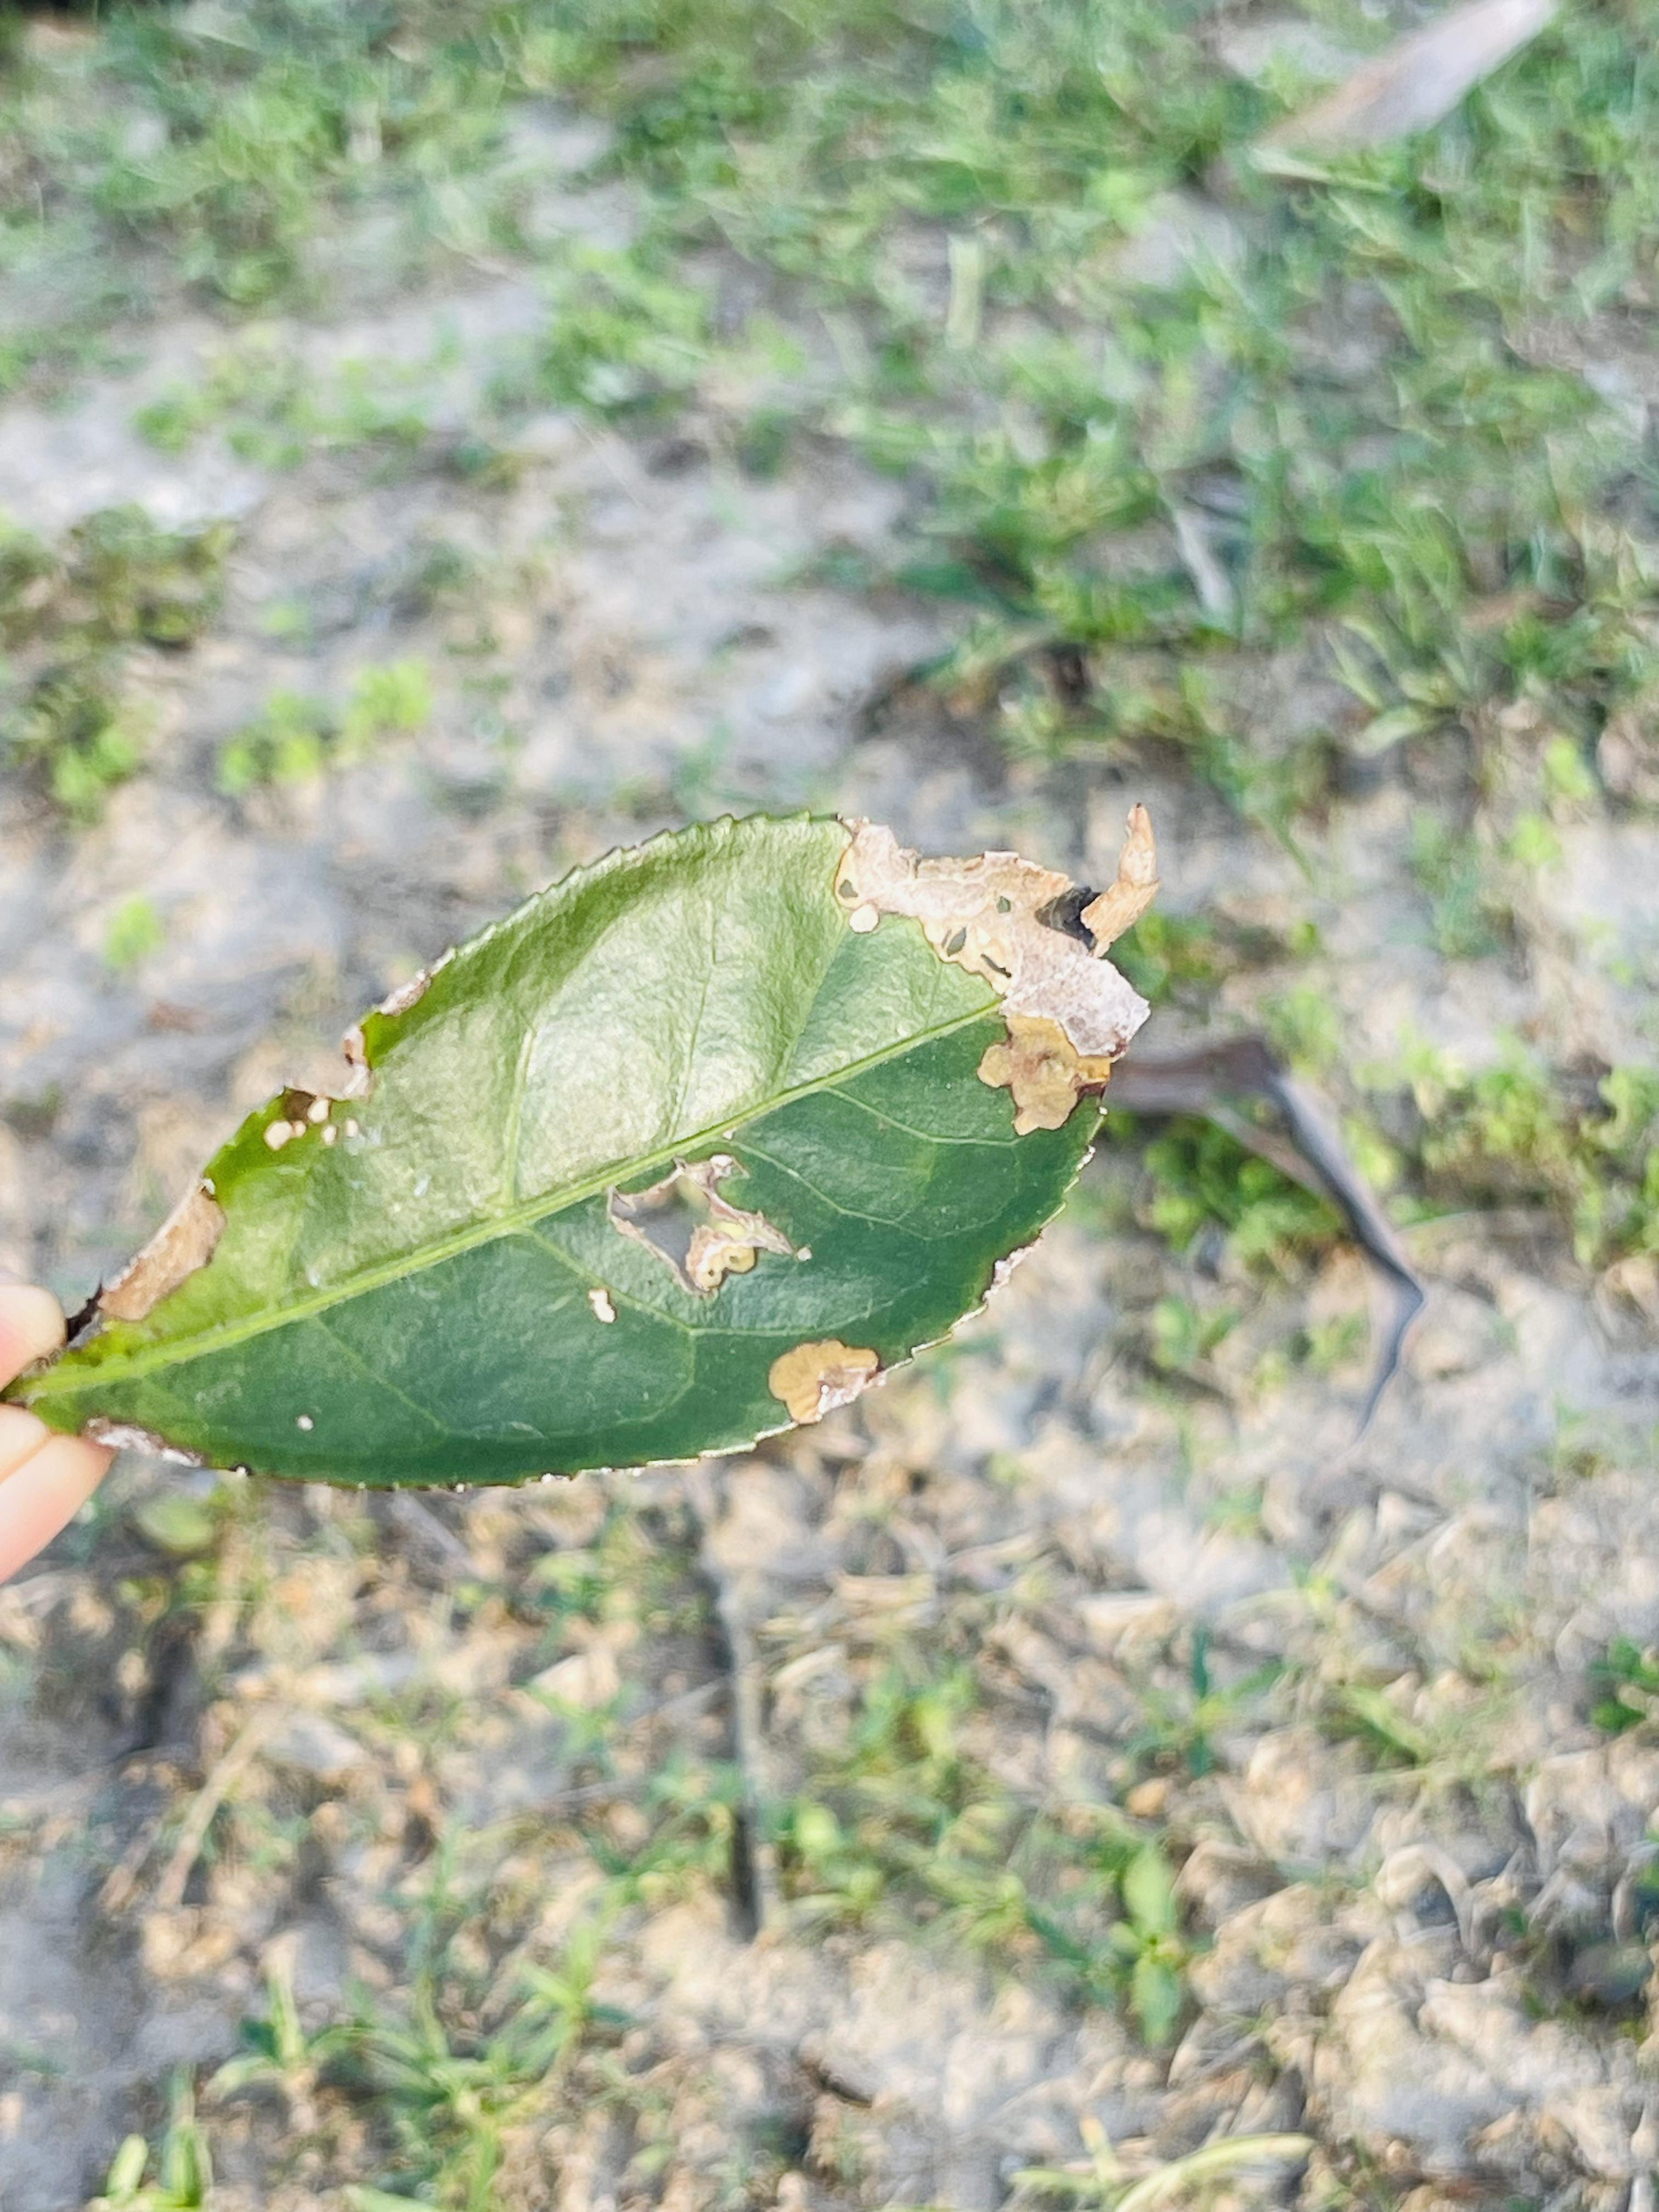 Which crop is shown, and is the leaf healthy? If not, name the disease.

tea, blight
